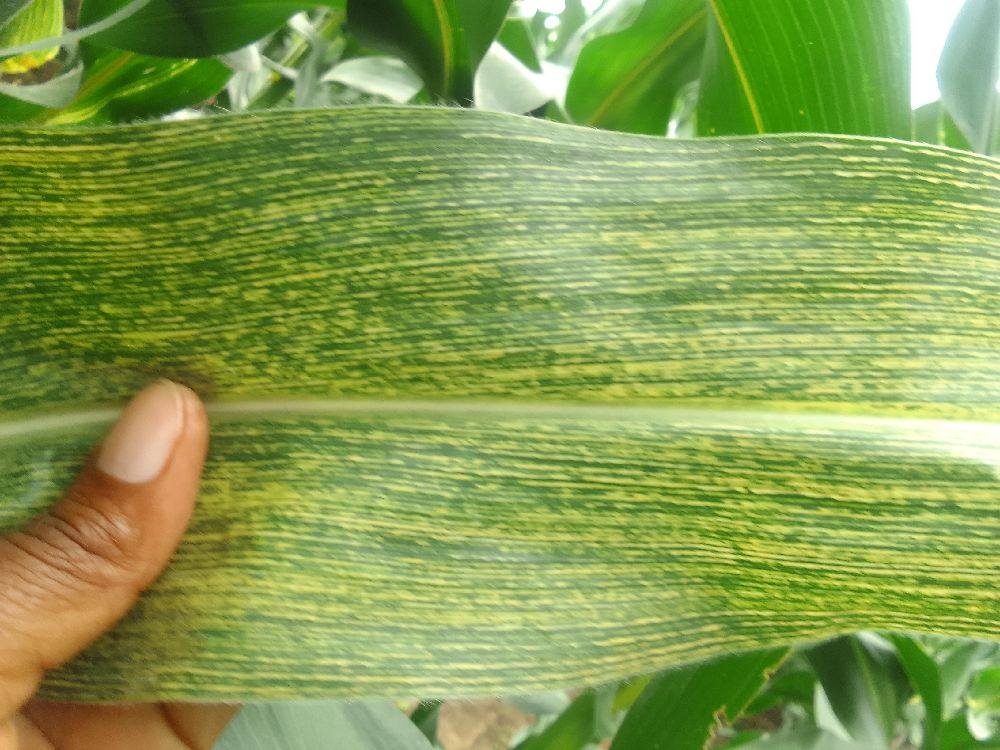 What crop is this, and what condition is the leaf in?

maize, maize streak virus
